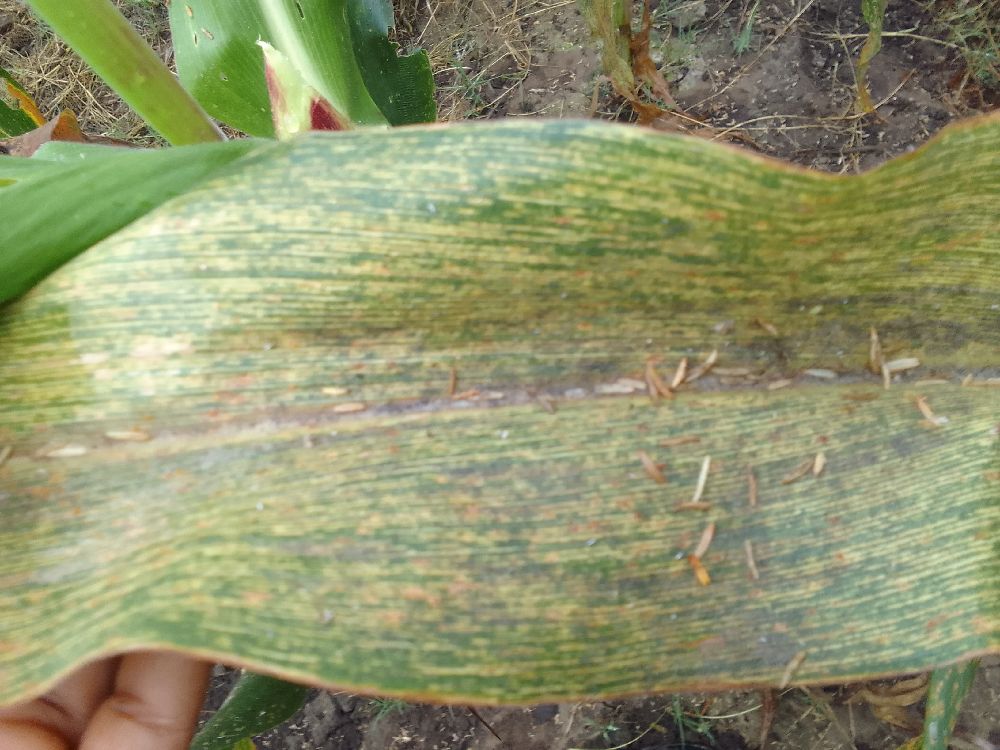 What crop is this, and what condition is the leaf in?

maize, maize streak virus
